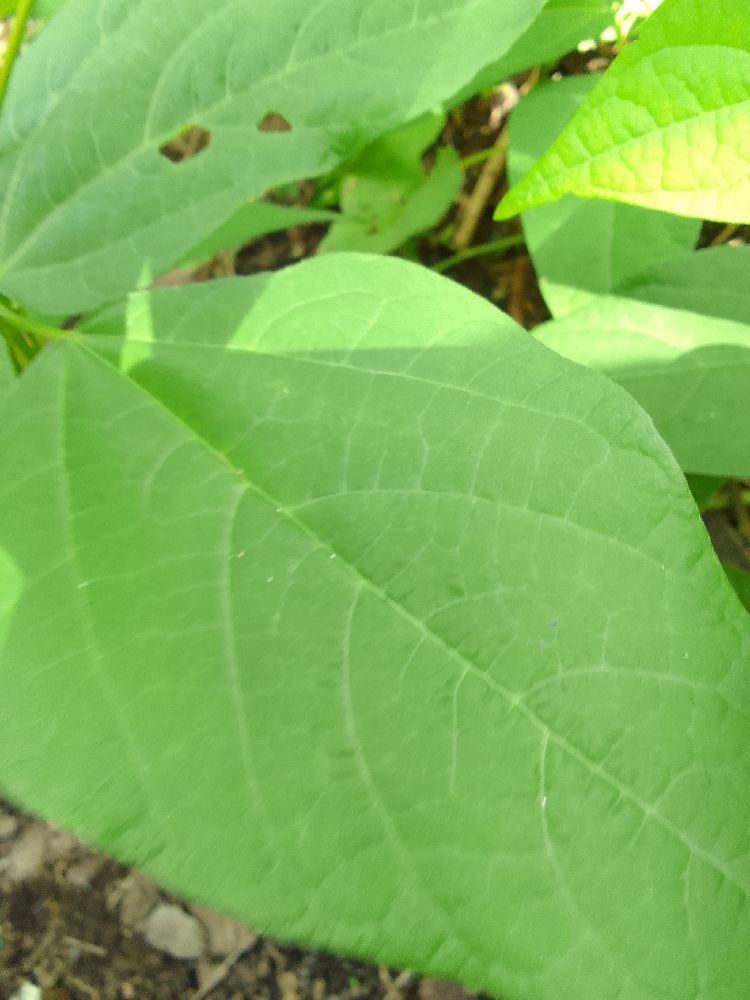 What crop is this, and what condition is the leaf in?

common bean, healthy
